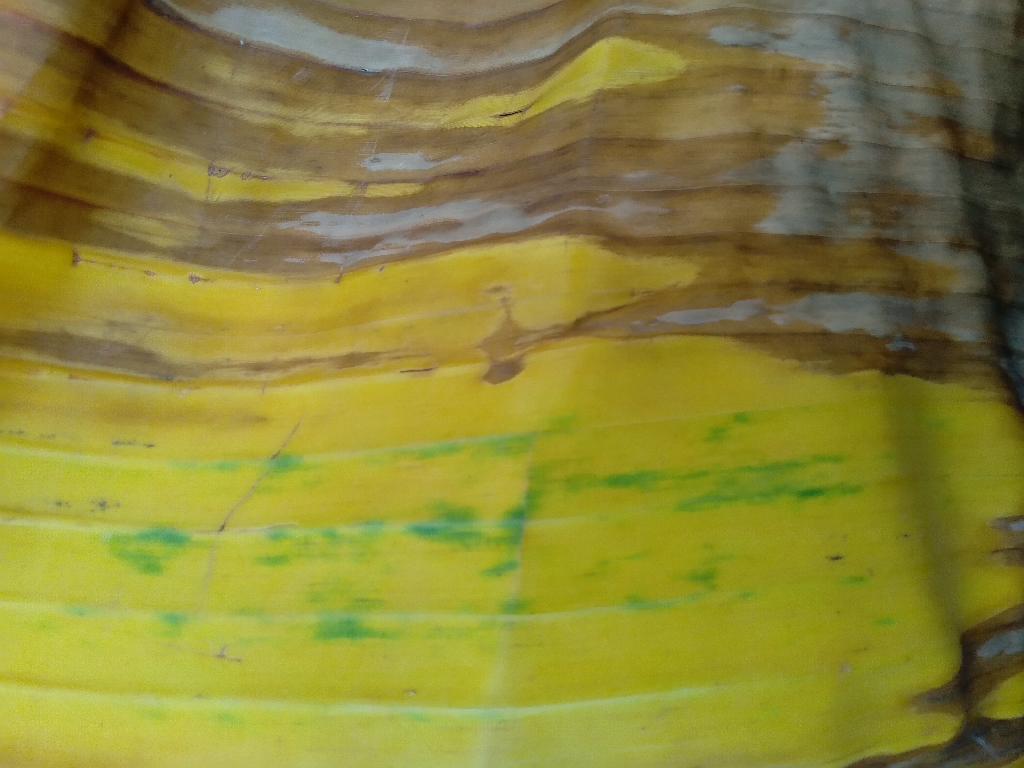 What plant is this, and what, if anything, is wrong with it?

banana, fusarium wilt race 1
